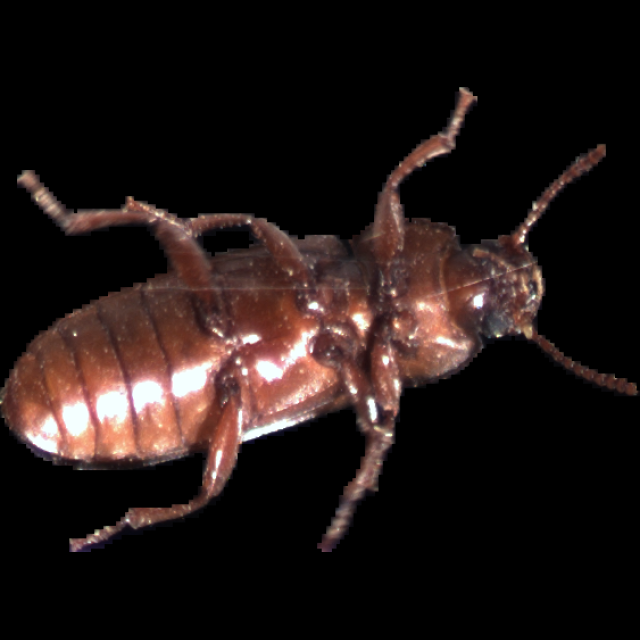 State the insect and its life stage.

mealworm beetle
